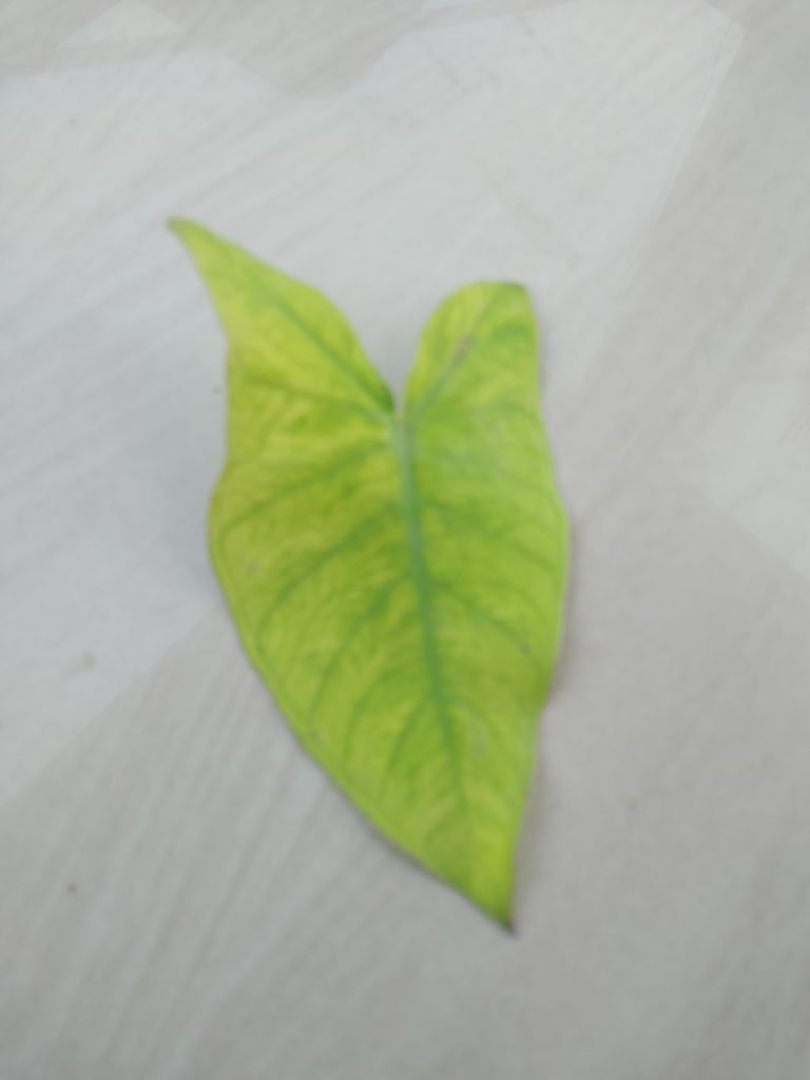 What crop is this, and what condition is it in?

taro, mosaic
